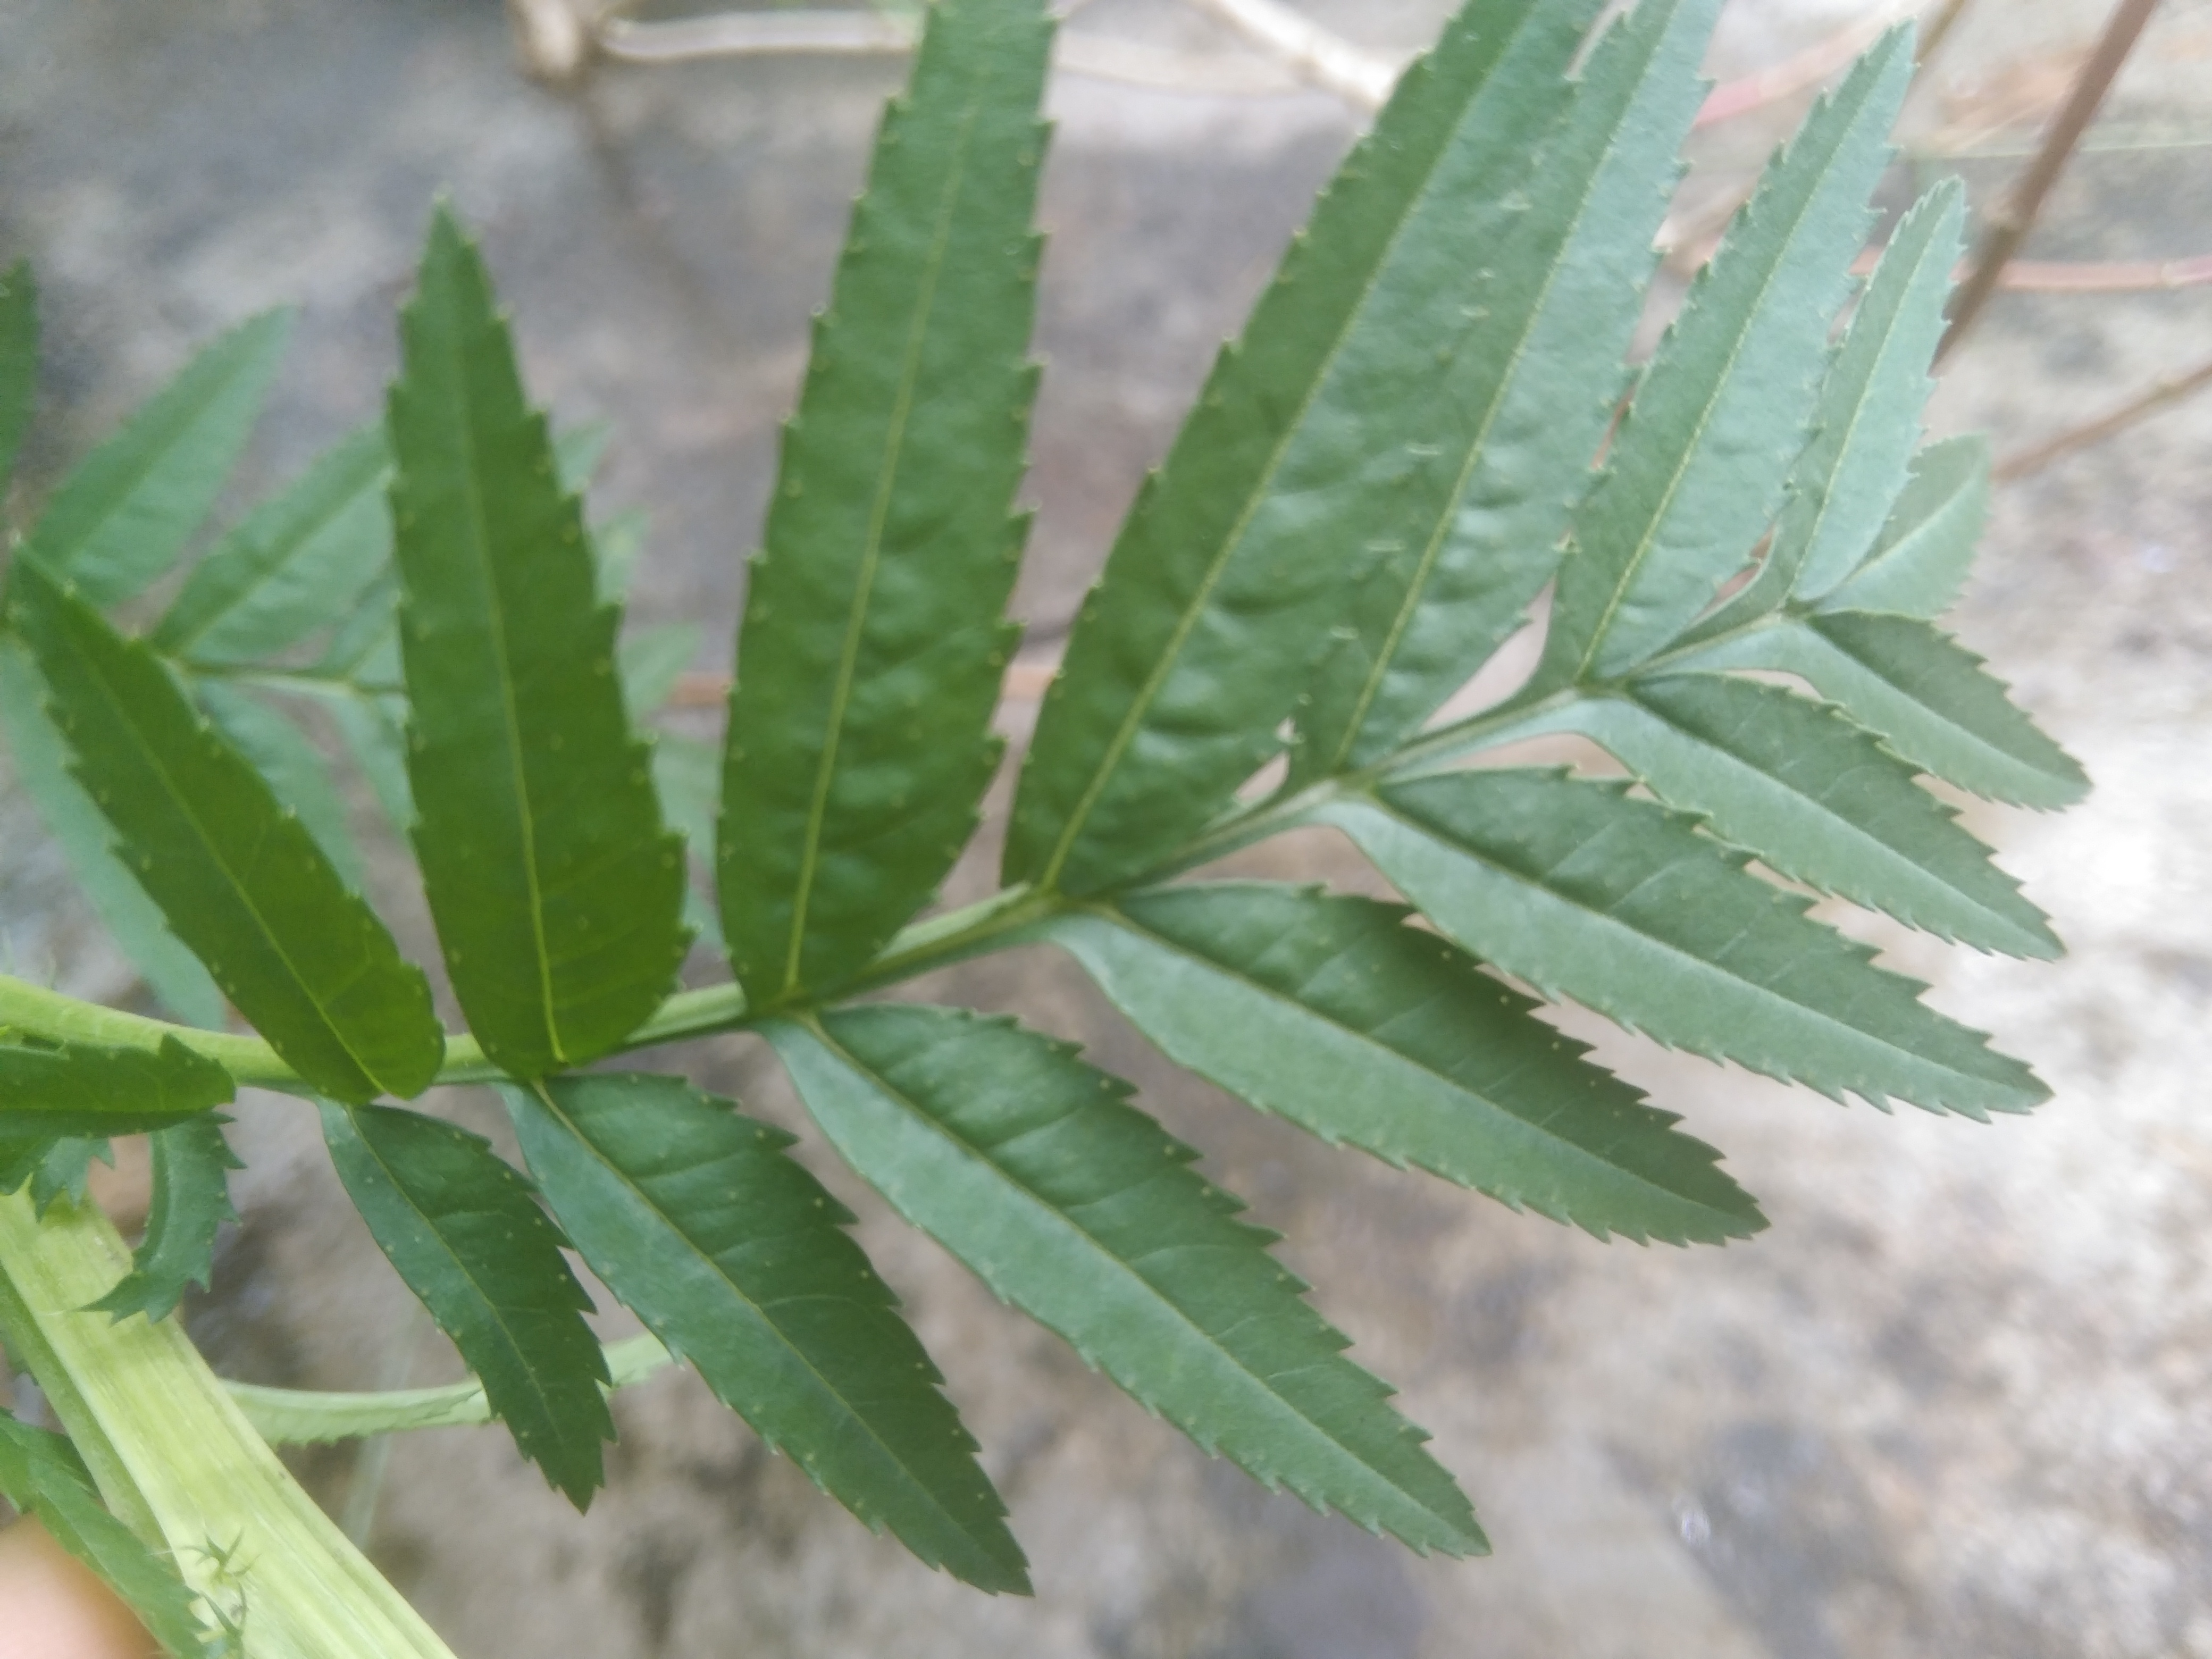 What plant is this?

marigold
